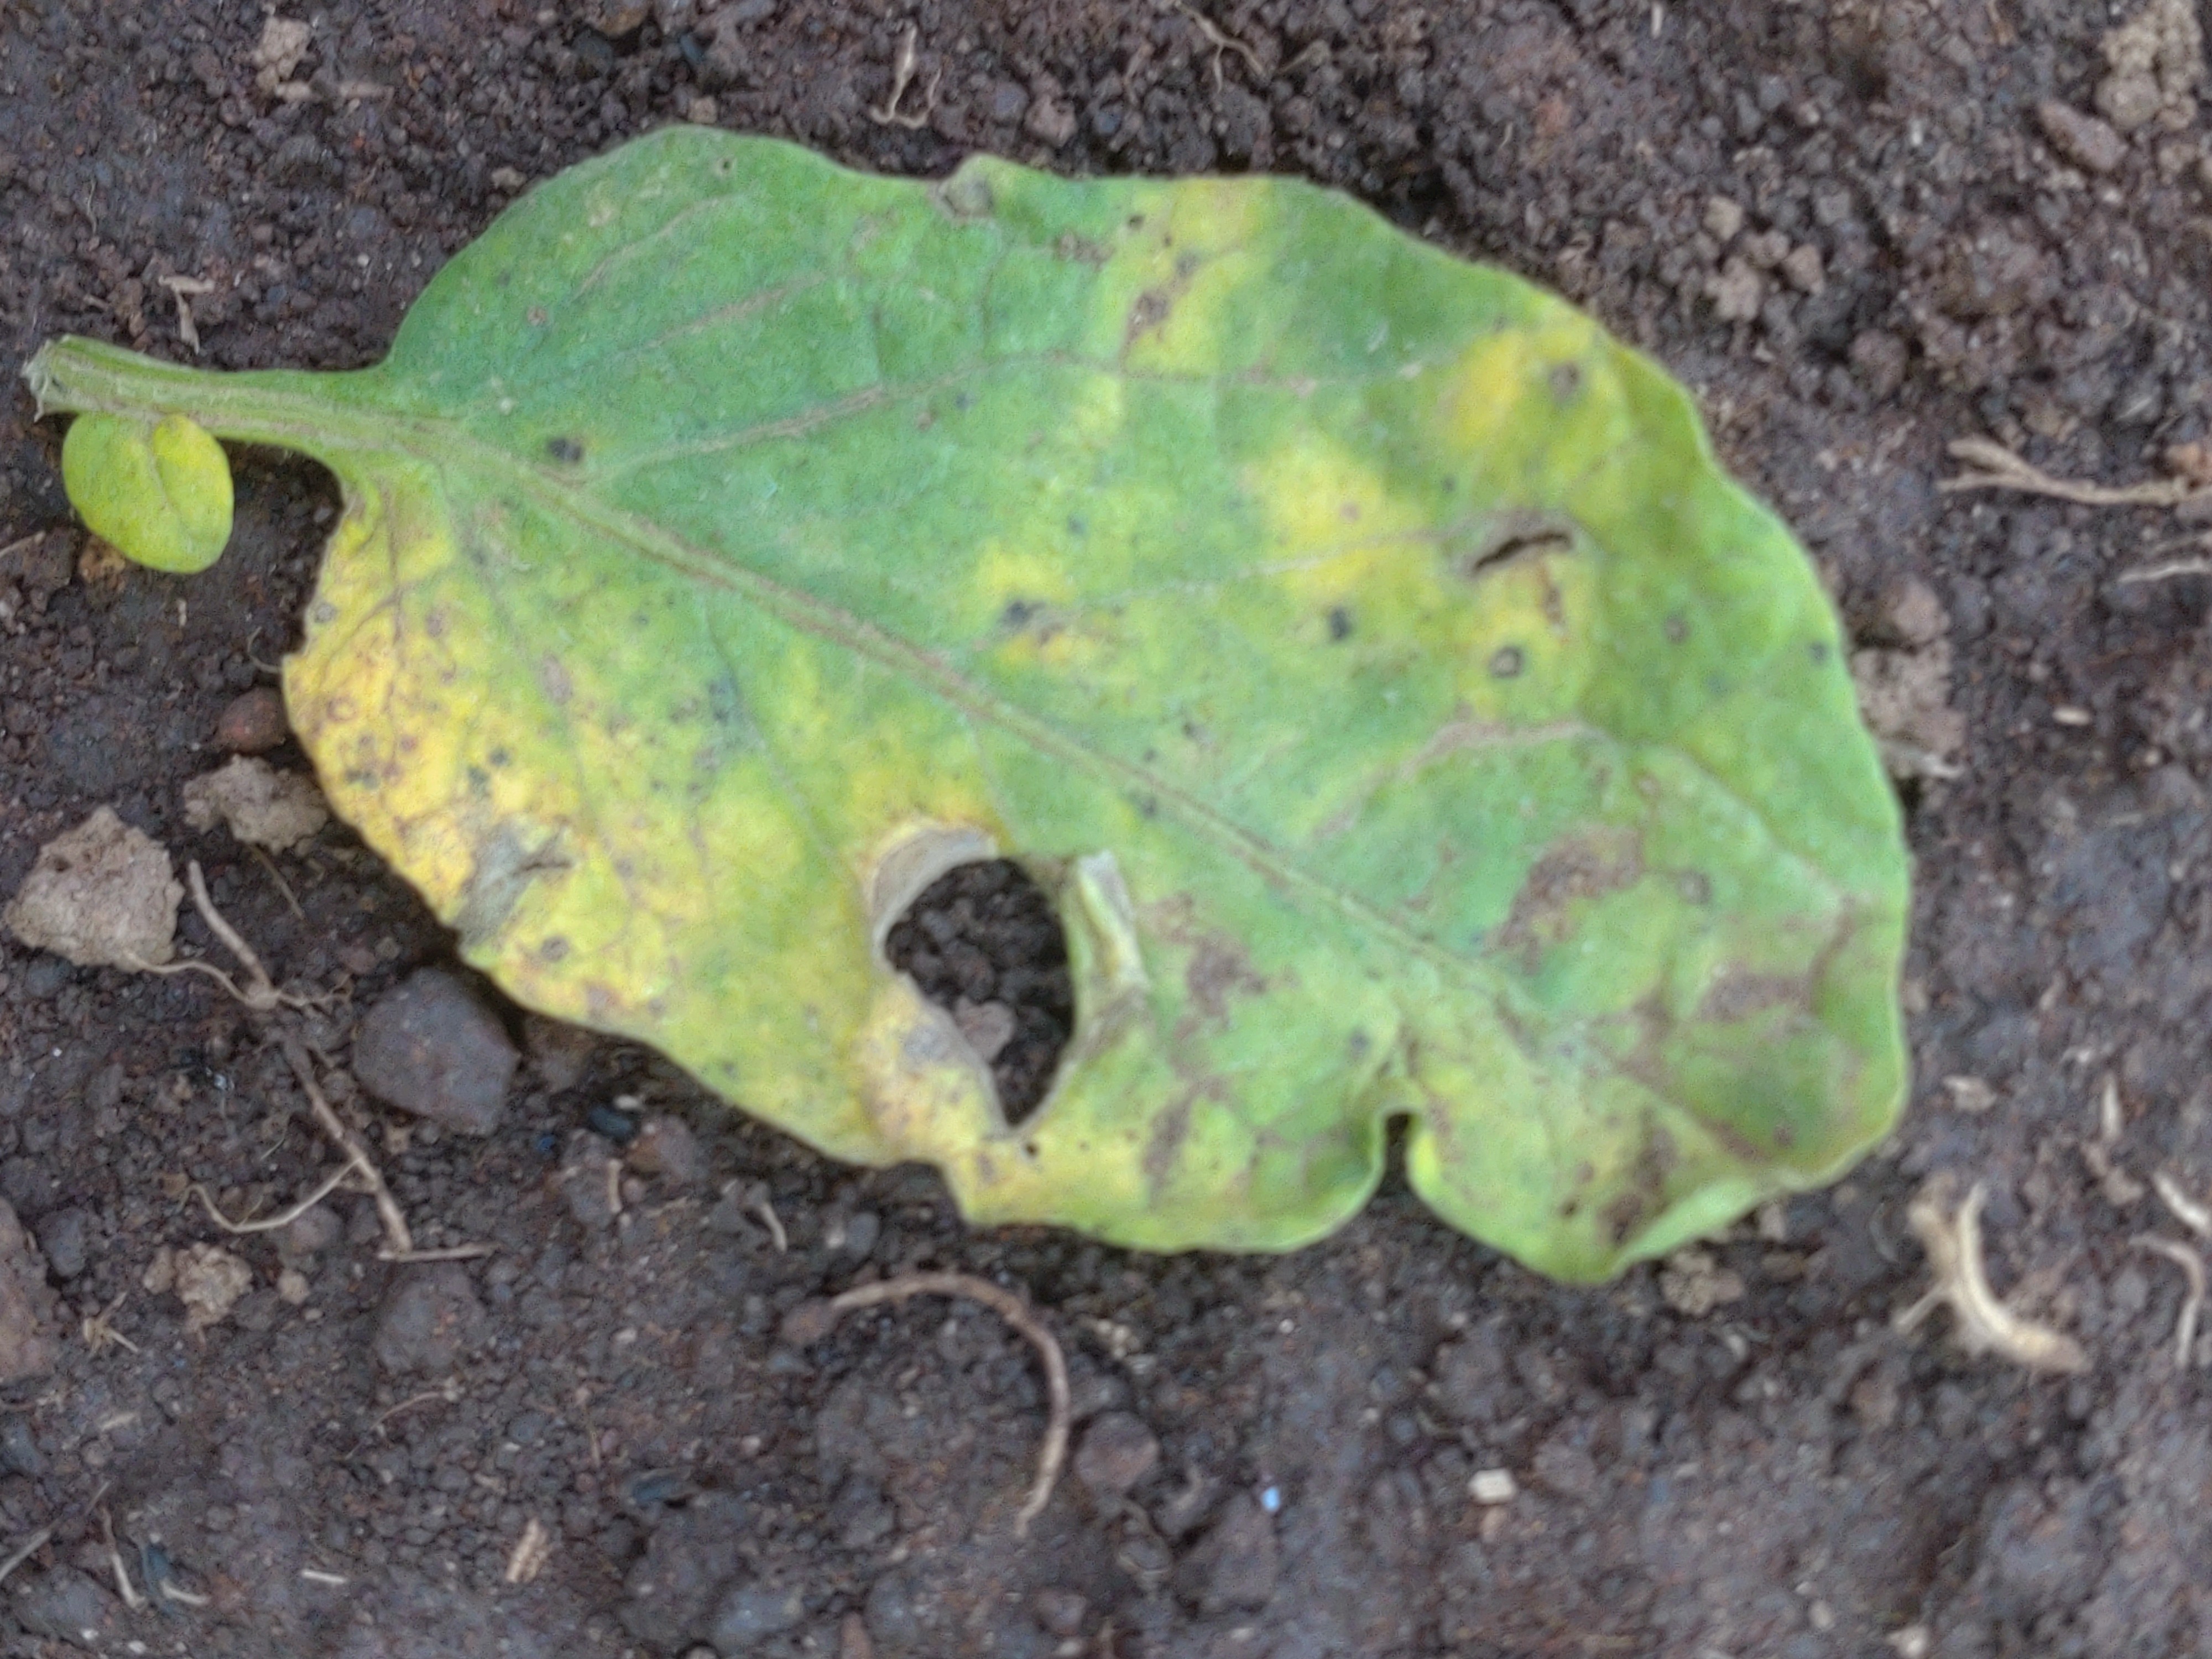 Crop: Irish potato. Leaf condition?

late blight
